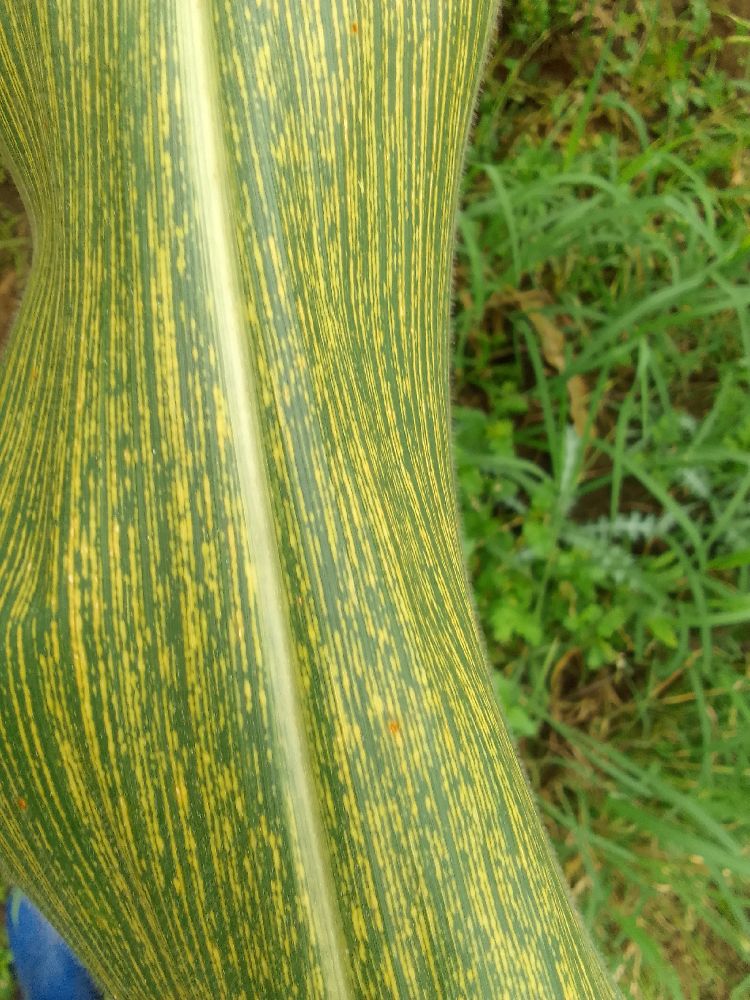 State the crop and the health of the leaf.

maize, maize streak virus
